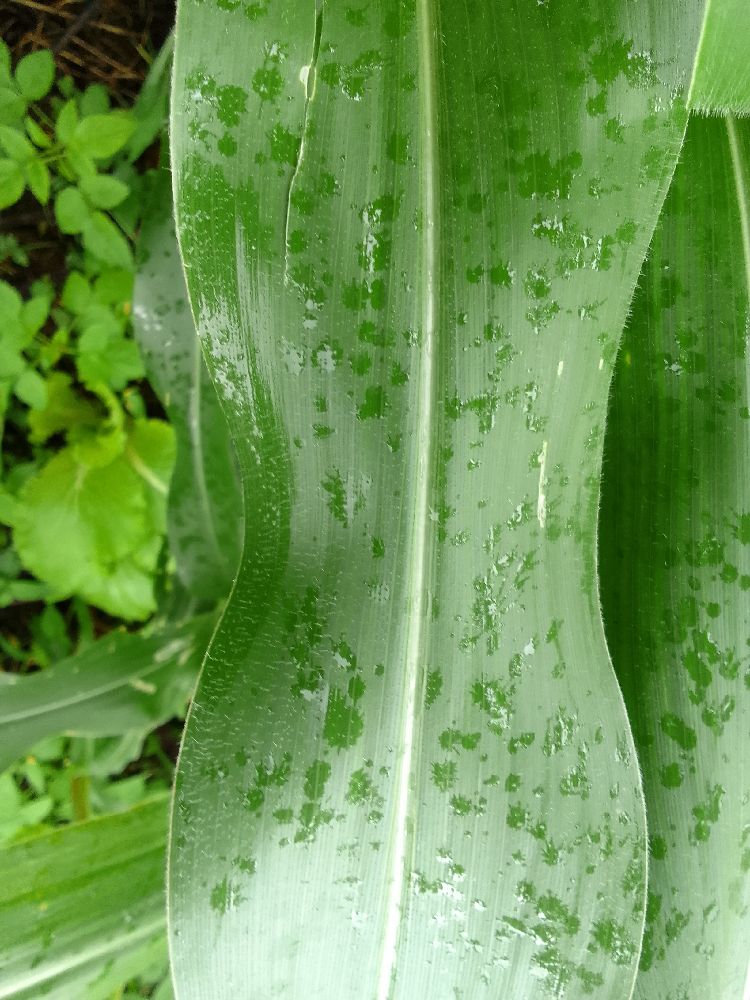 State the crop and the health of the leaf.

maize, healthy
